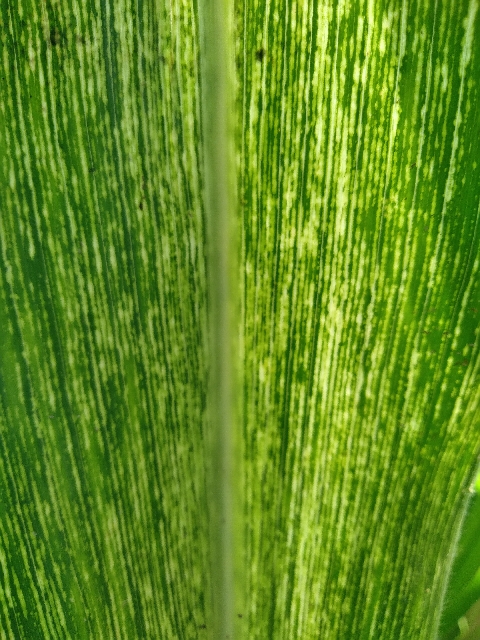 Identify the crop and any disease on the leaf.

maize, maize streak virus
